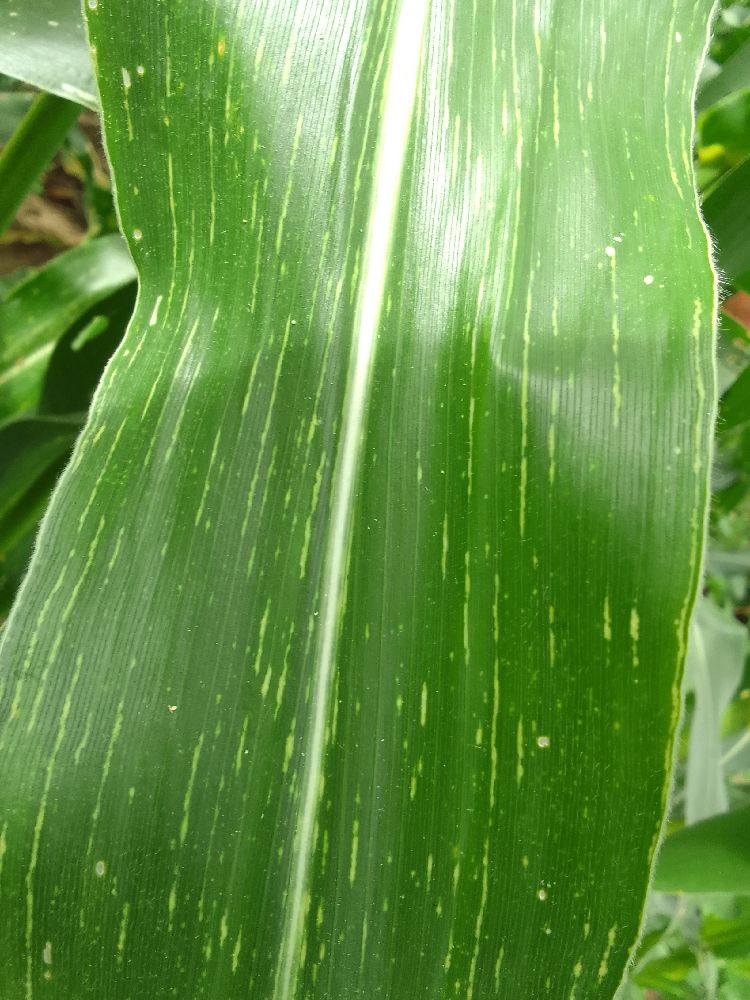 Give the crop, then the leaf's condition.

maize, maize streak virus
